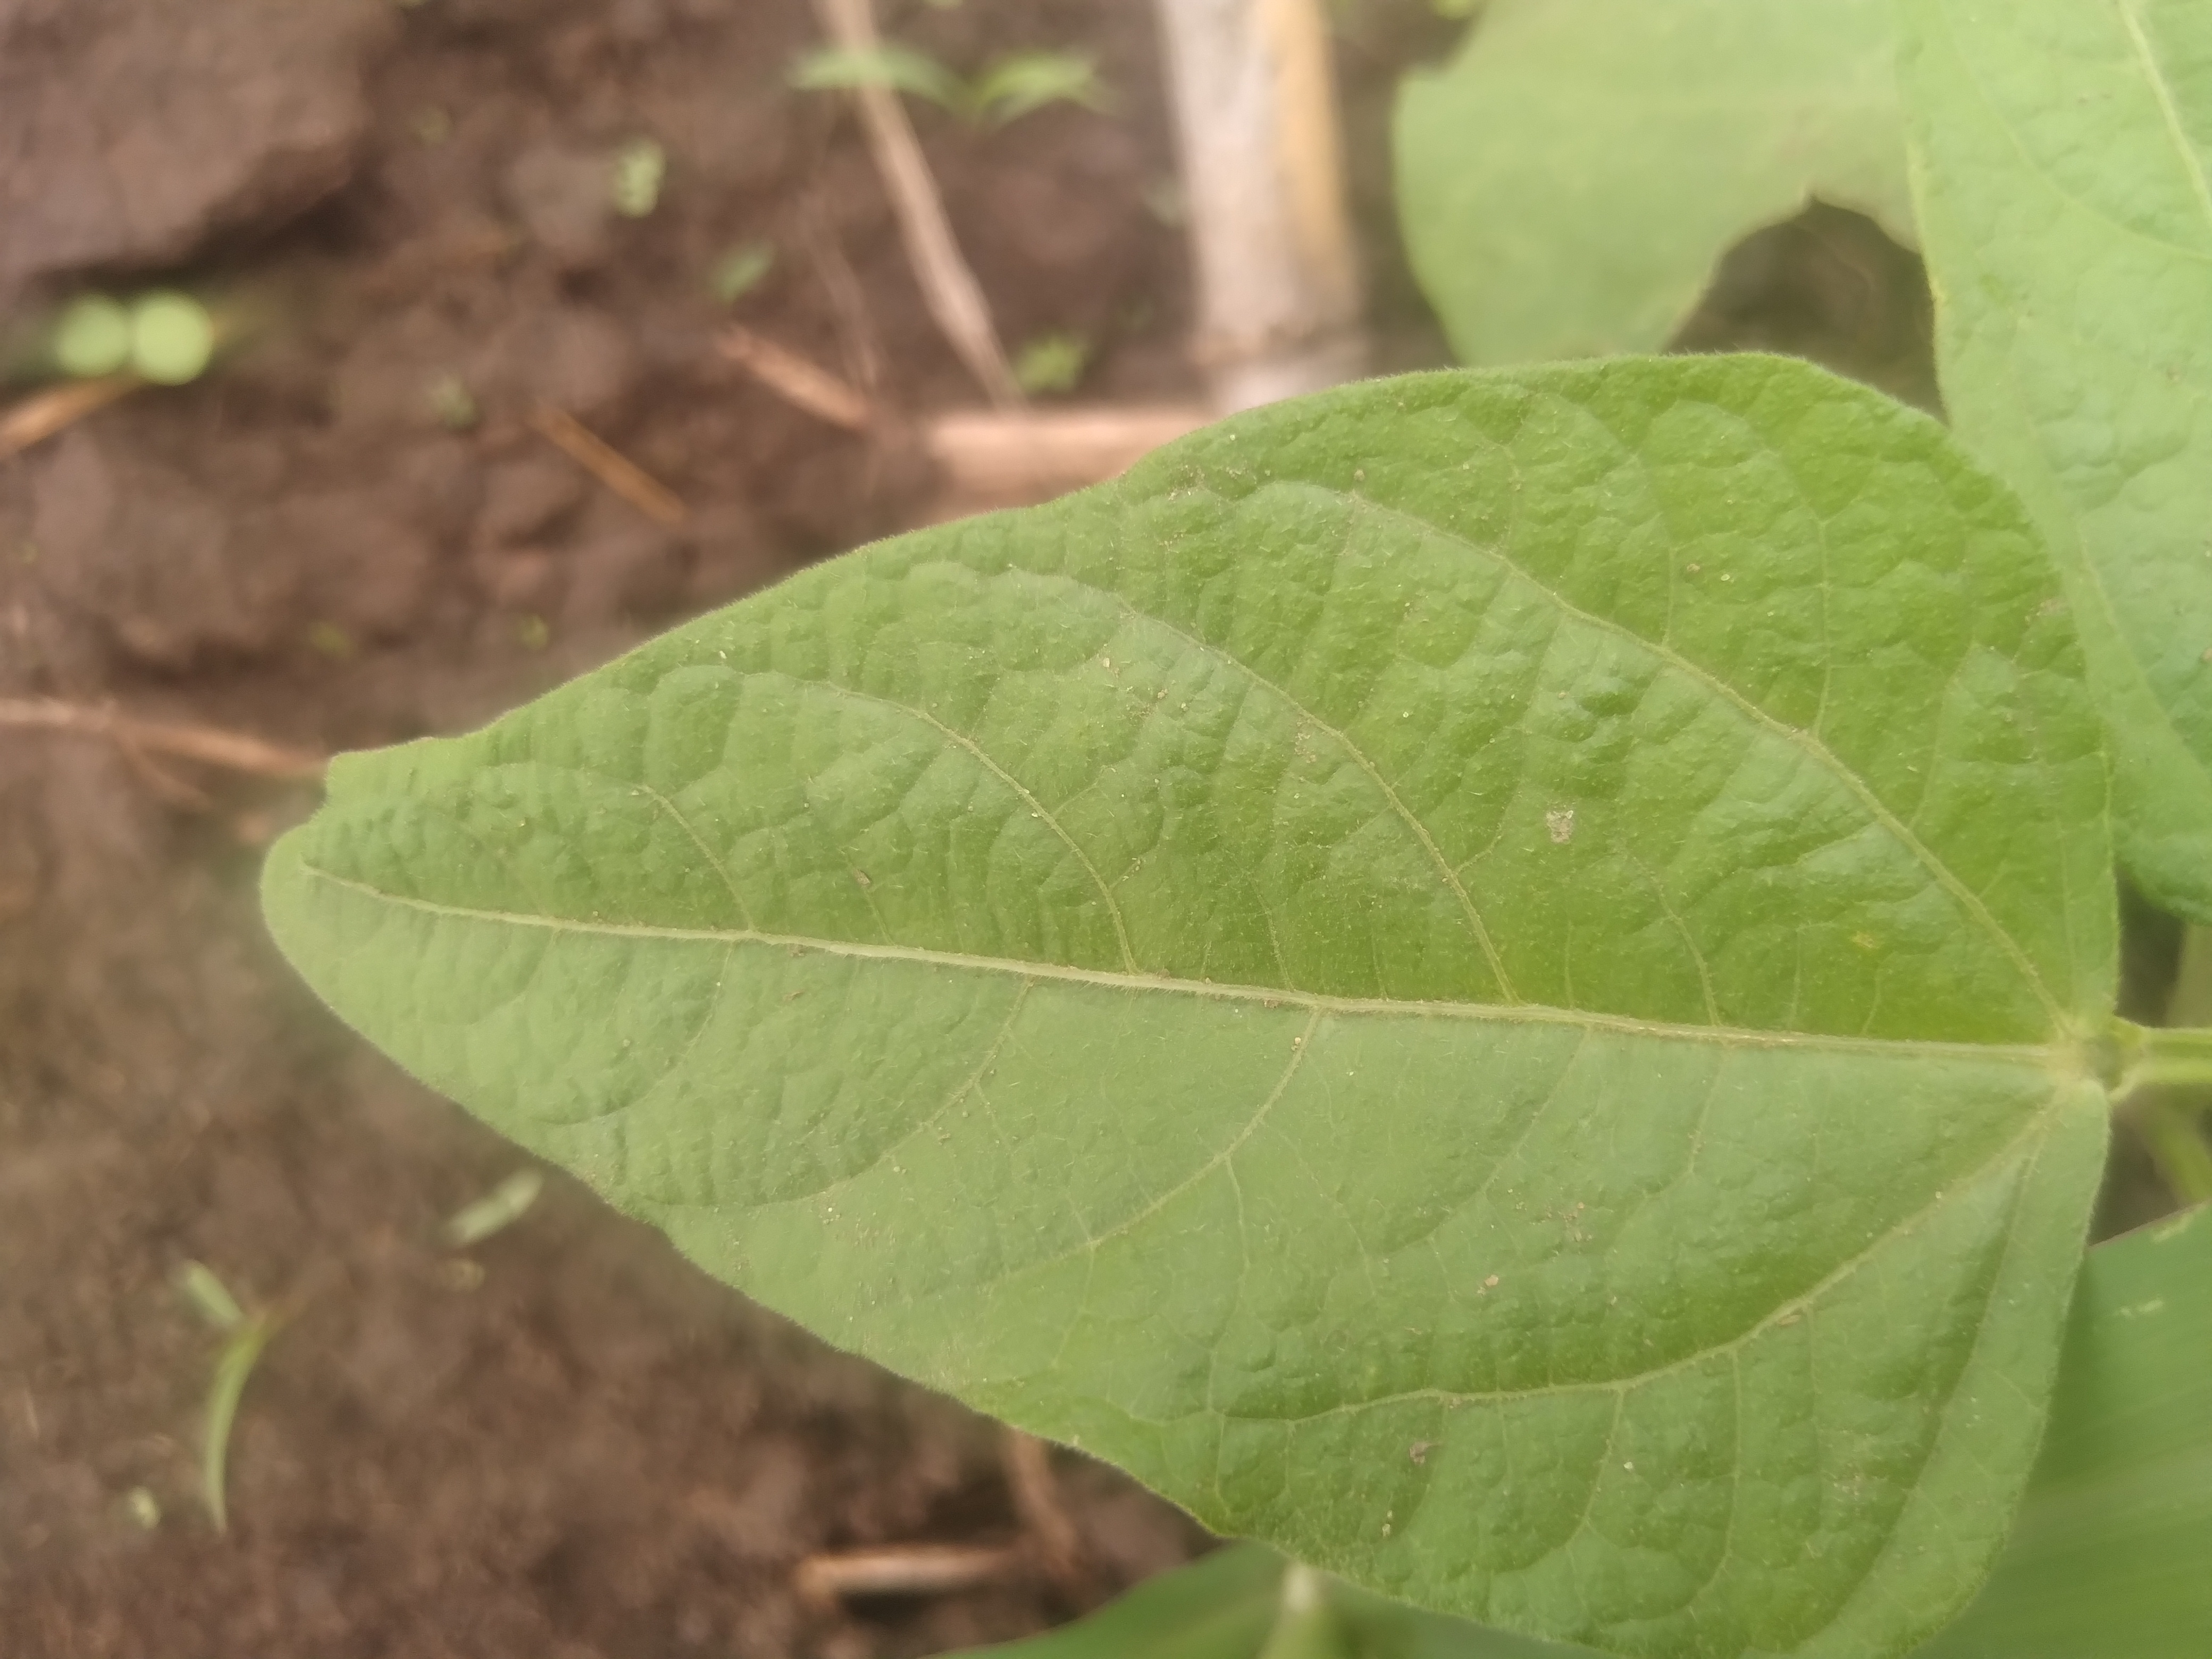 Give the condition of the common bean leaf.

healthy
